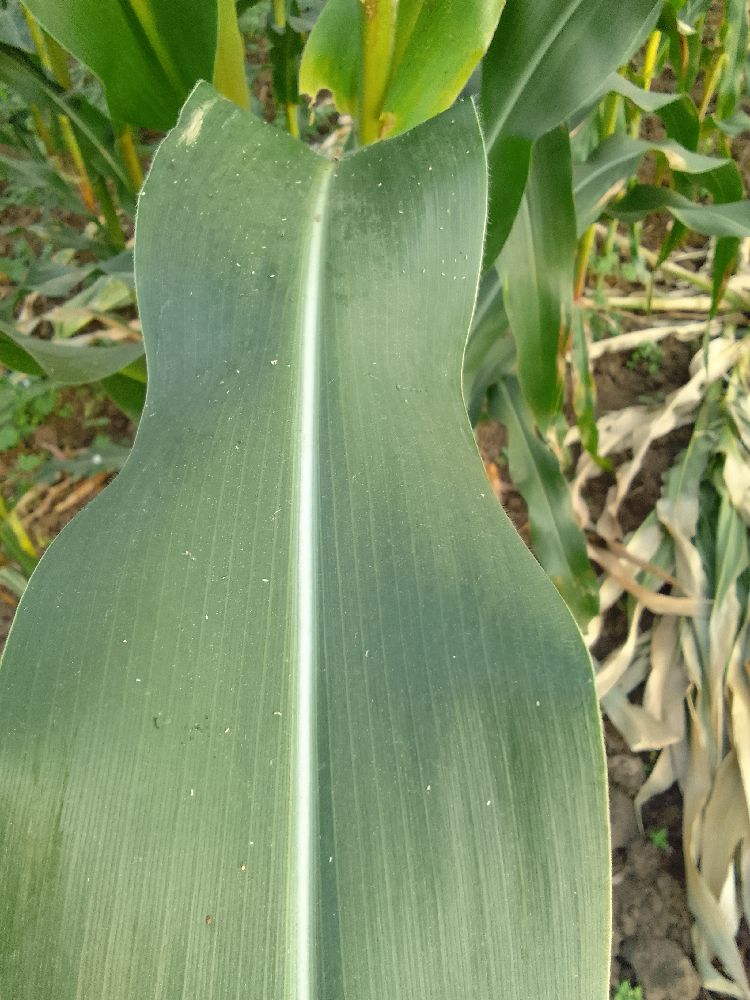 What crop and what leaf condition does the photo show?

maize, healthy
